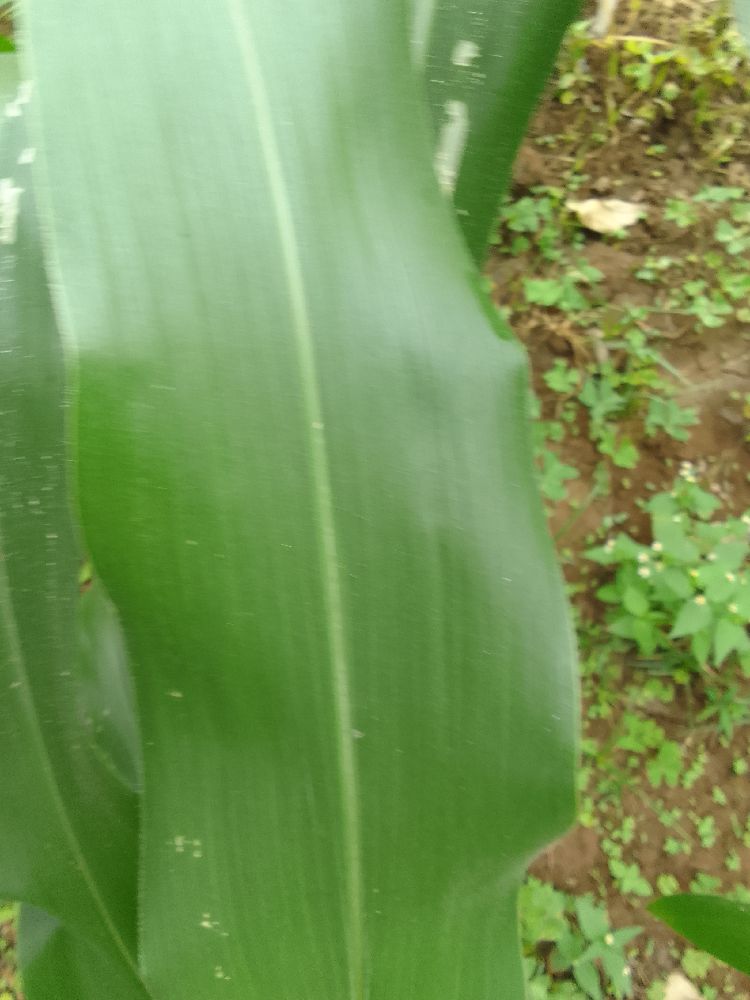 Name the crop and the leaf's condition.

maize, healthy
